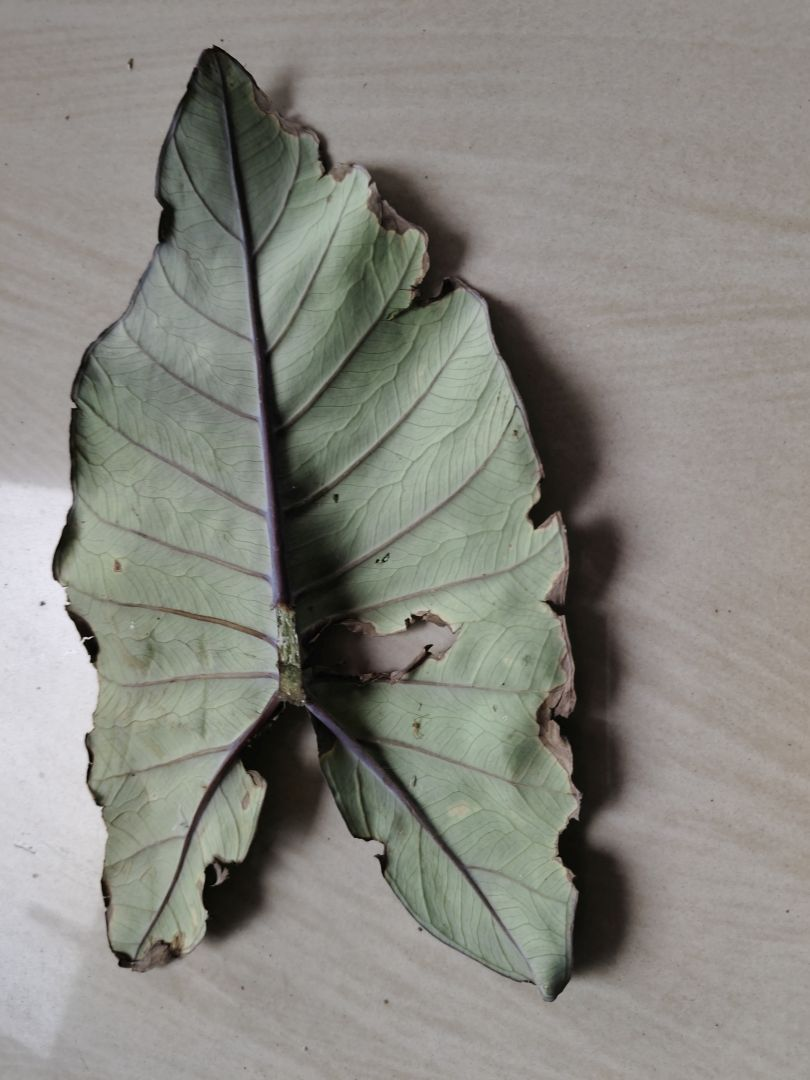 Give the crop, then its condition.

taro, leaf blight
